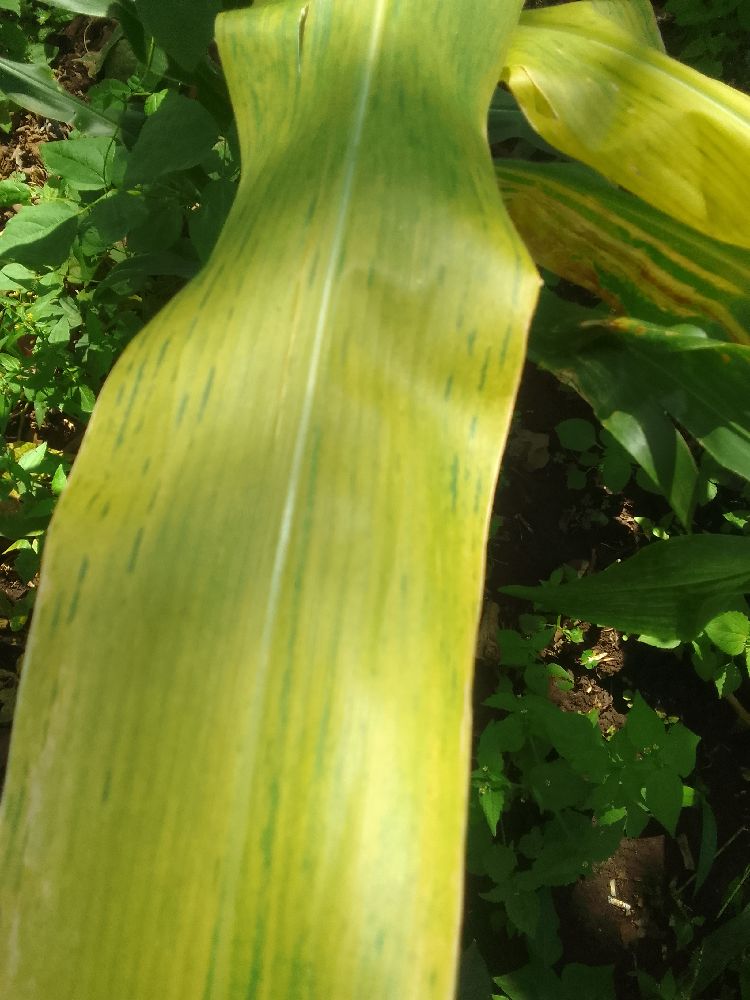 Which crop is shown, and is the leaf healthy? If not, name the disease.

maize, maize lethal necrosis
